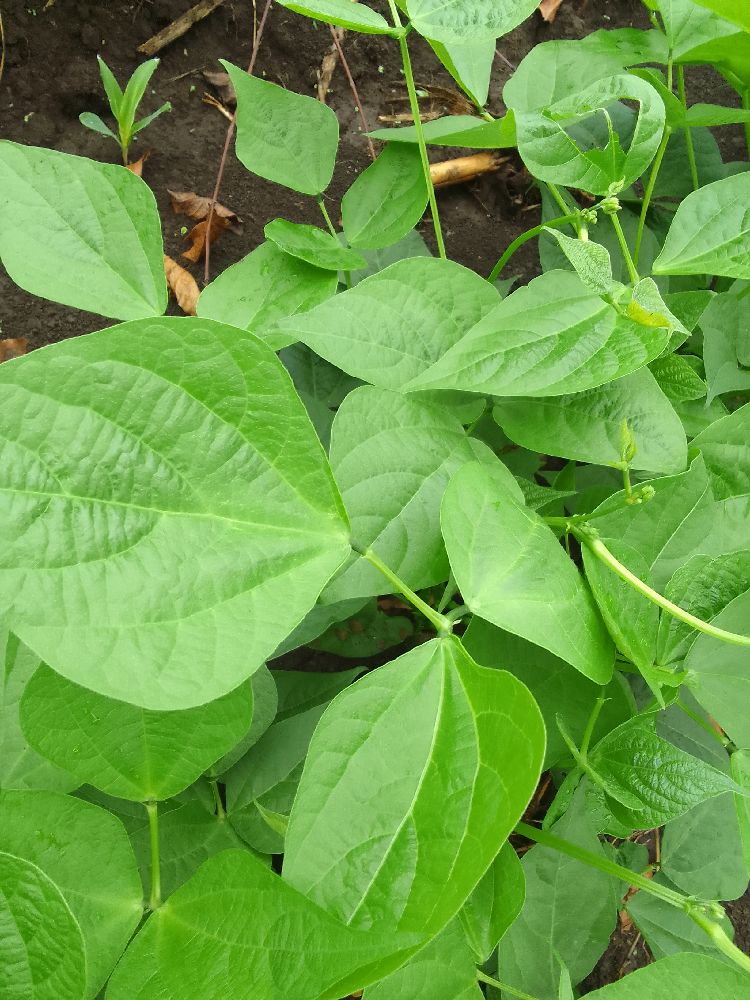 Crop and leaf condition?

common bean, healthy
